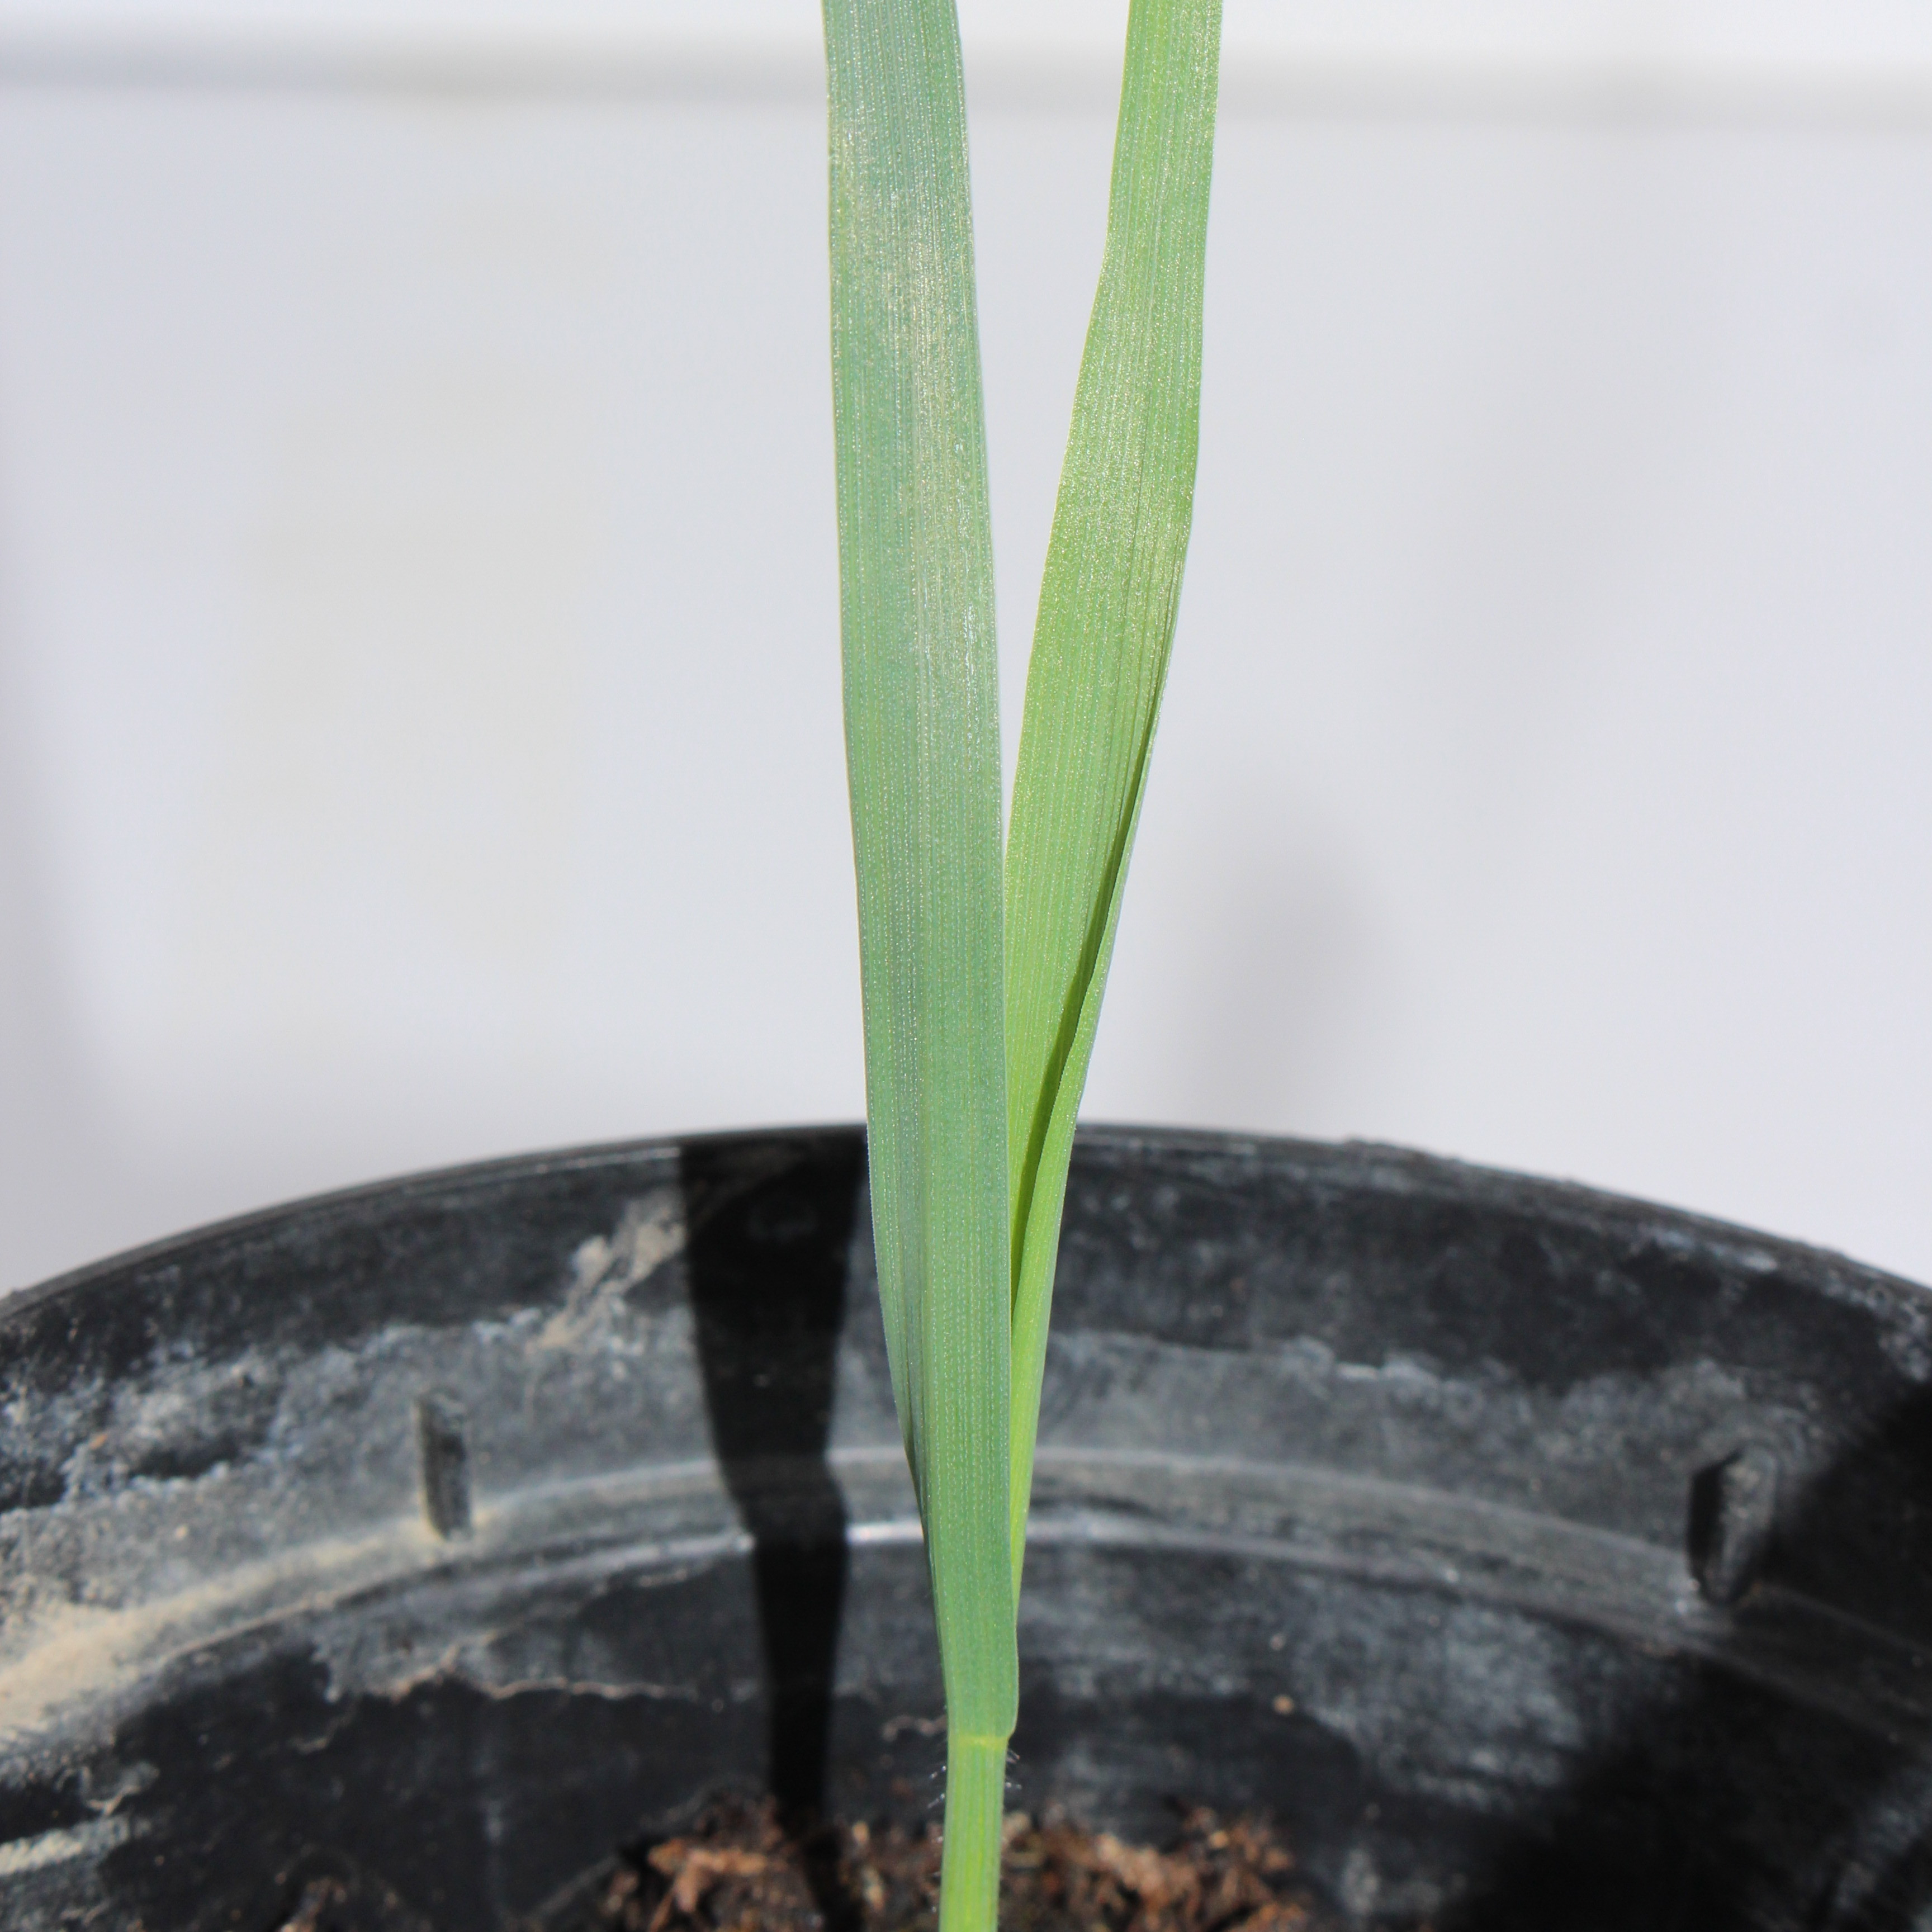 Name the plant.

Avena sterilis
